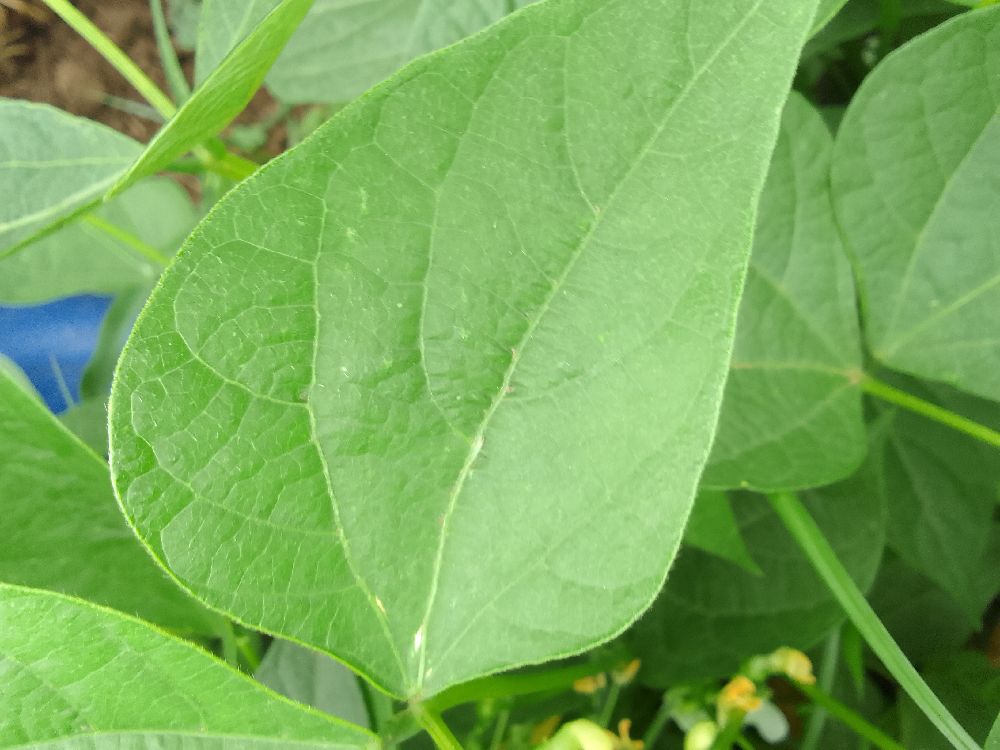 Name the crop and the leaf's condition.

common bean, healthy
